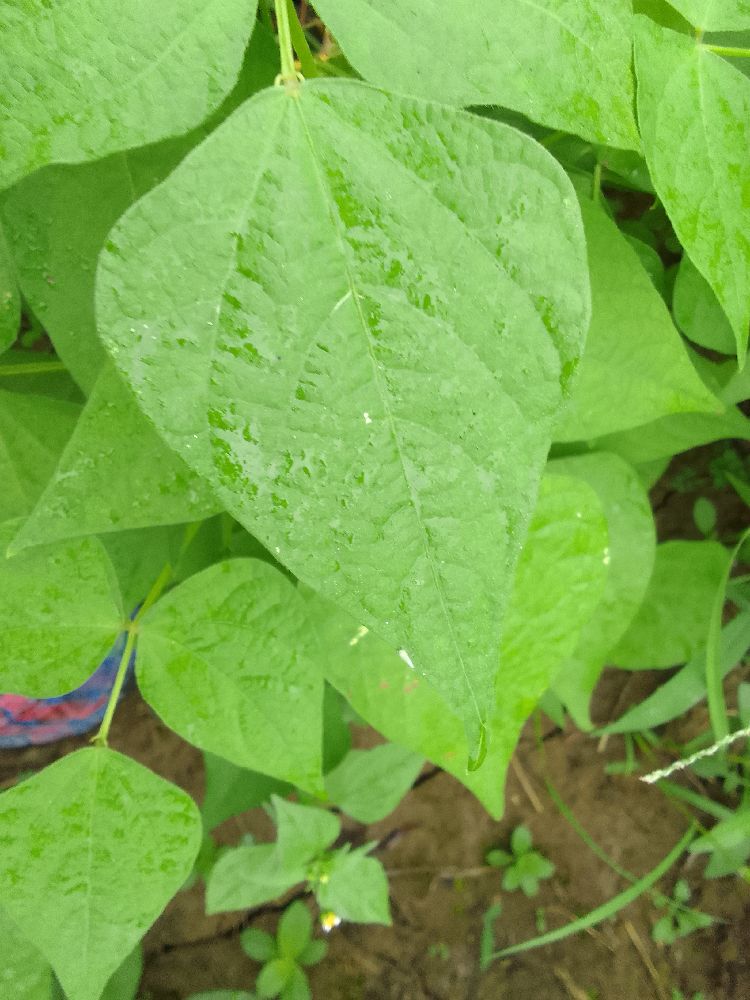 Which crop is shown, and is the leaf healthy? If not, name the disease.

common bean, healthy
